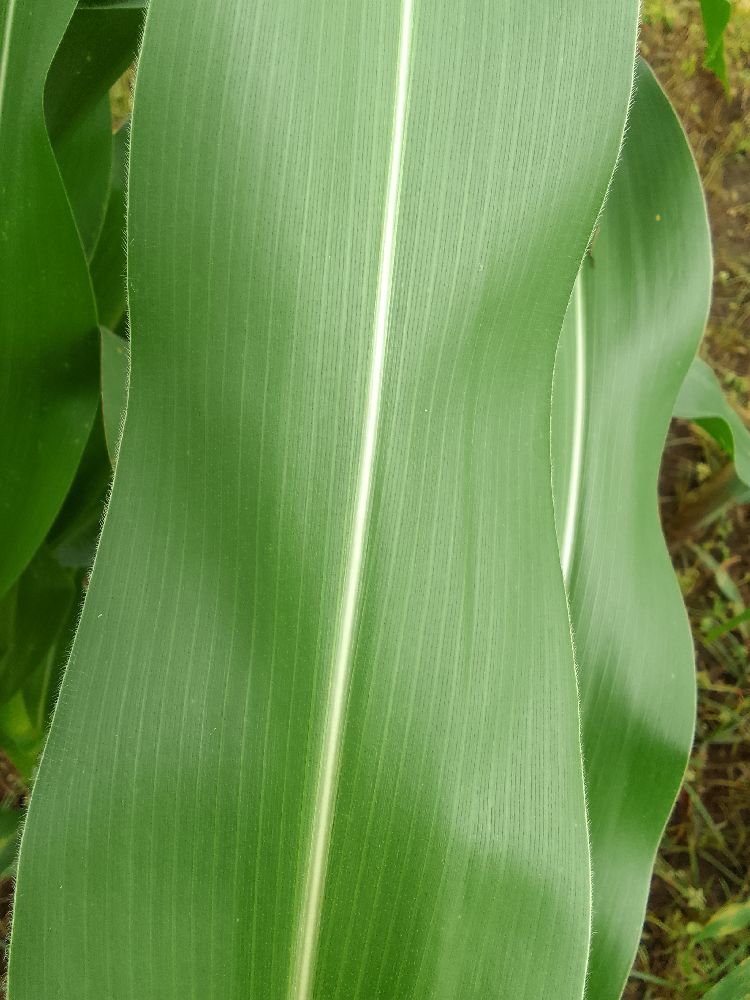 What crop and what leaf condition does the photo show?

maize, healthy
